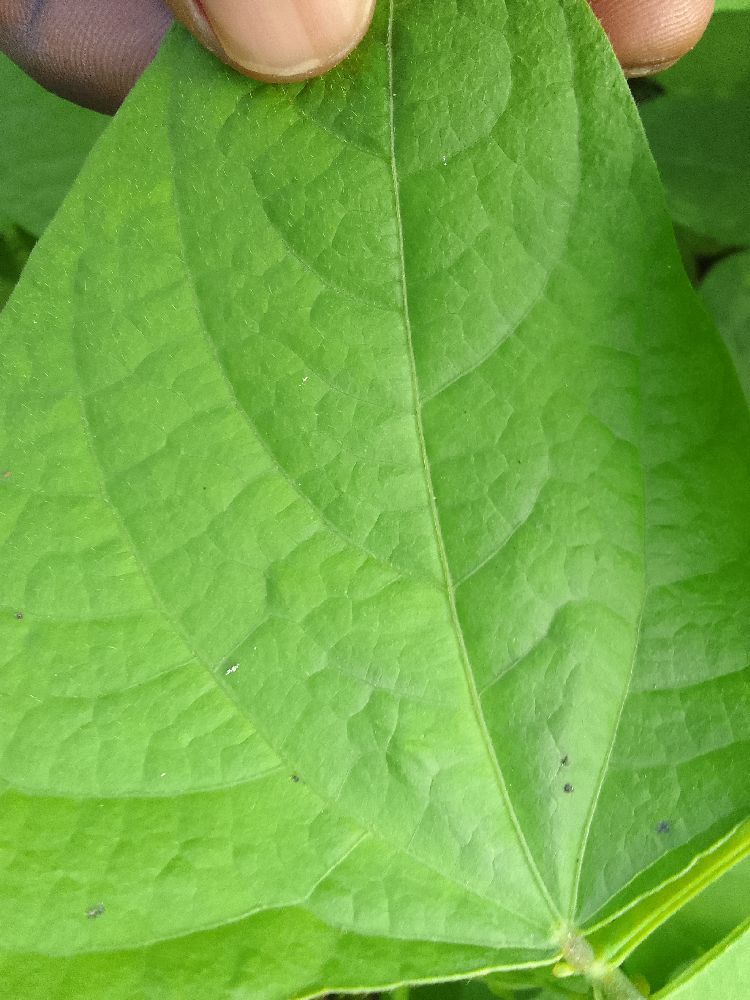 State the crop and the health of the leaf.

common bean, healthy
